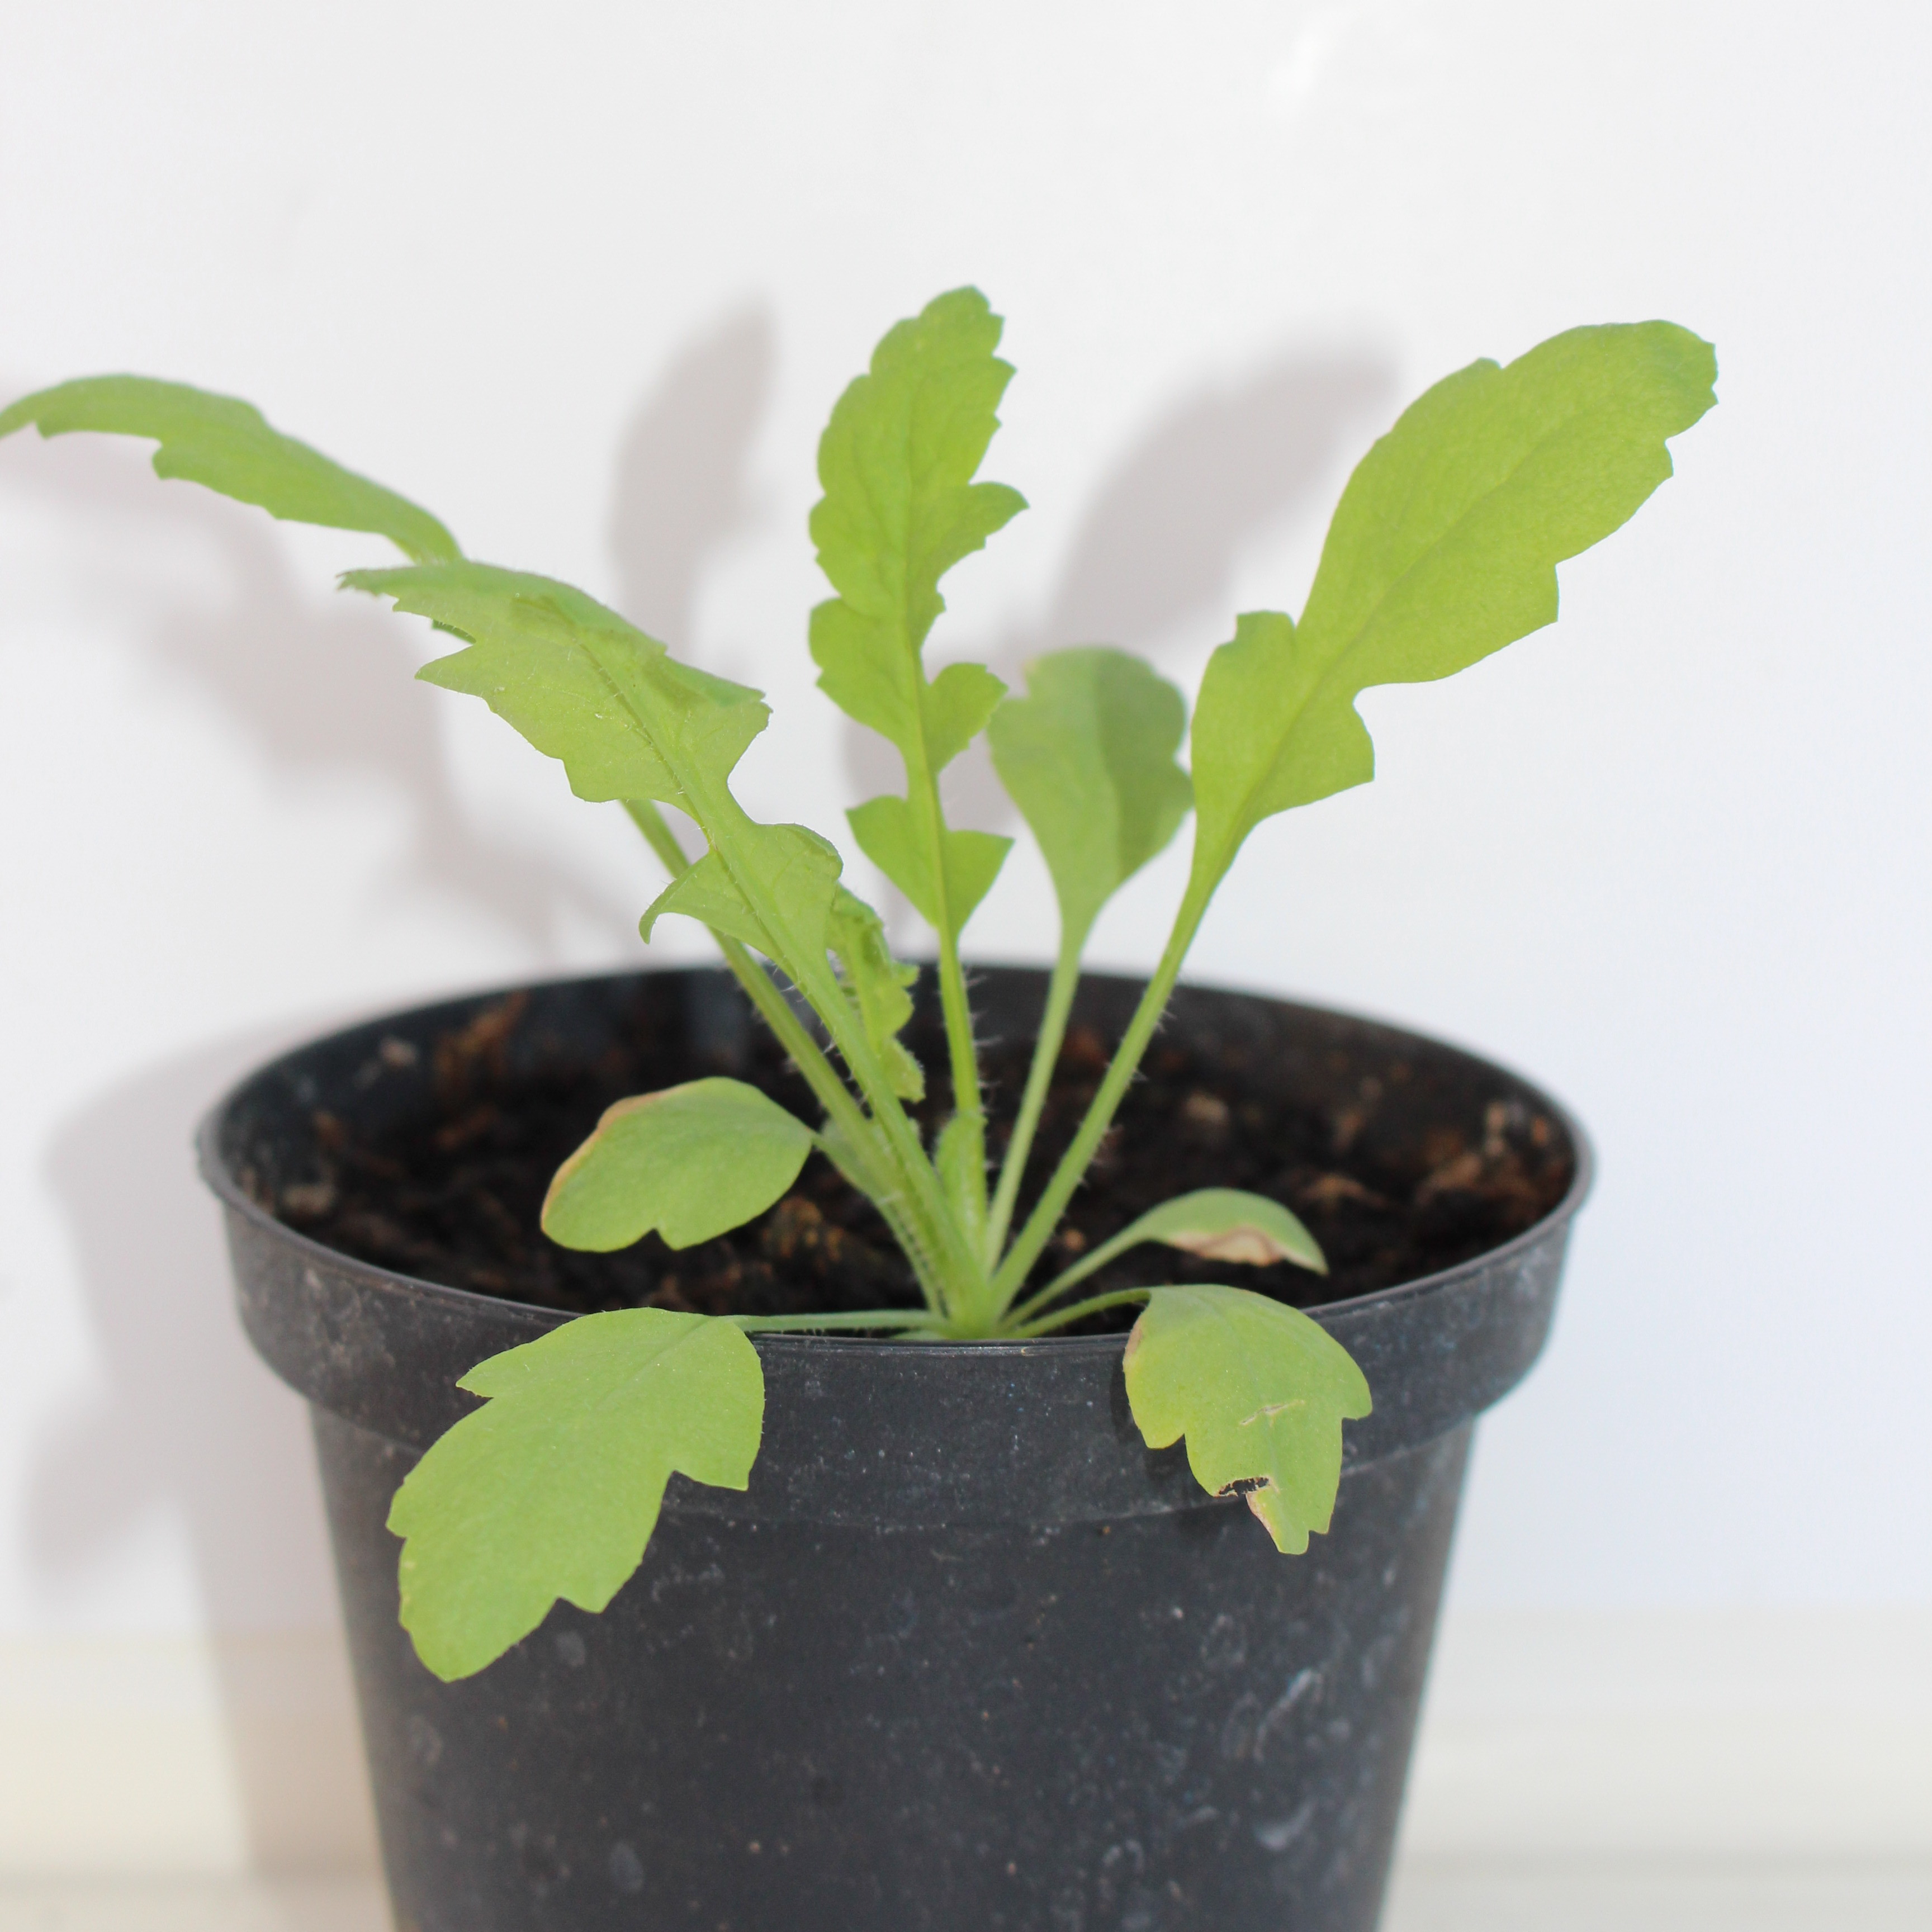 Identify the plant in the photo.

Papaver rhoeas
